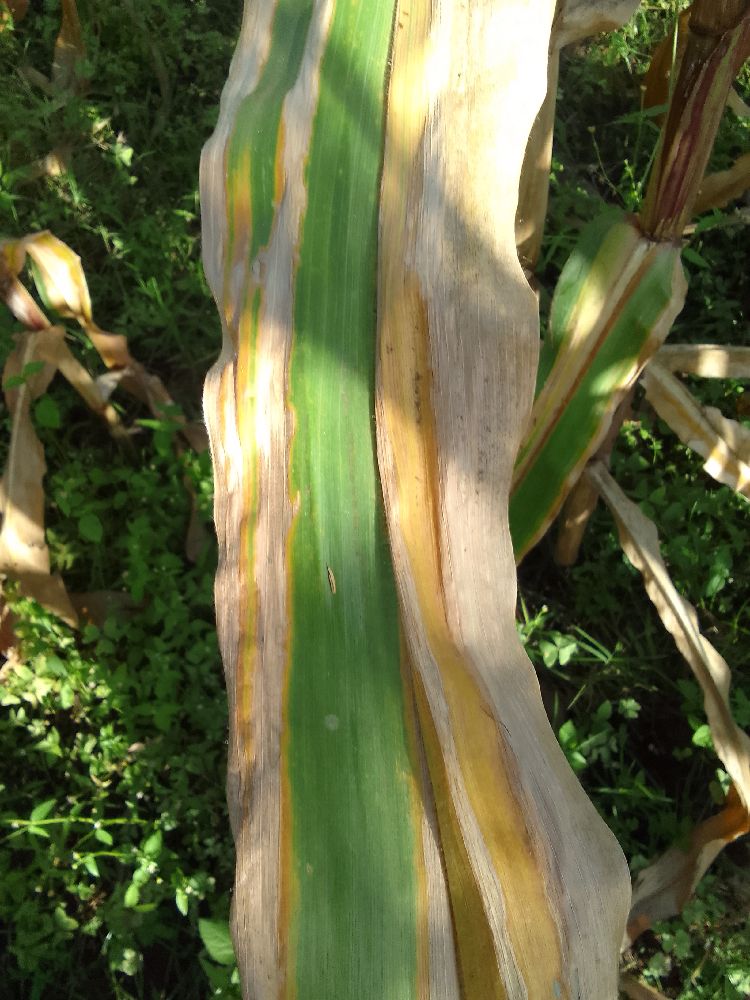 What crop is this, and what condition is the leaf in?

maize, maize lethal necrosis
